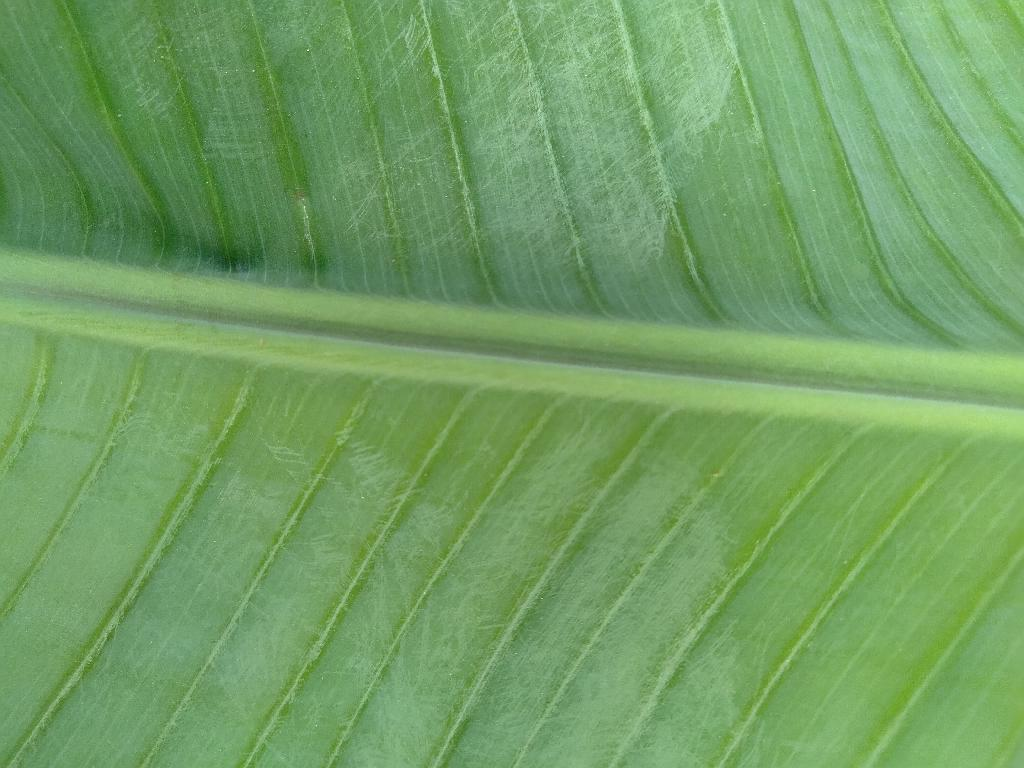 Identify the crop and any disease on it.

banana, healthy
